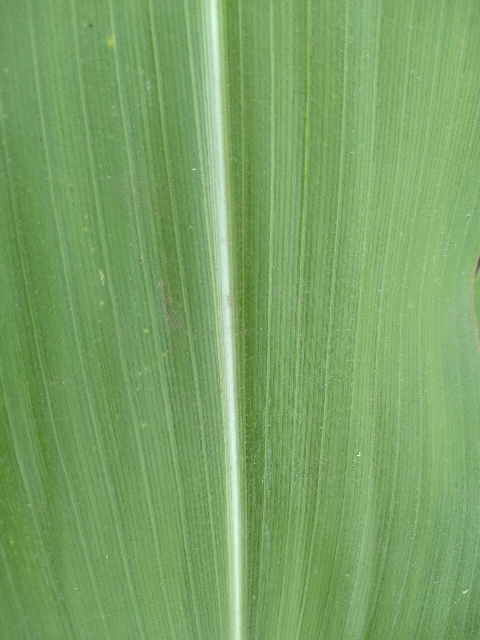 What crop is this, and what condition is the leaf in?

maize, healthy
